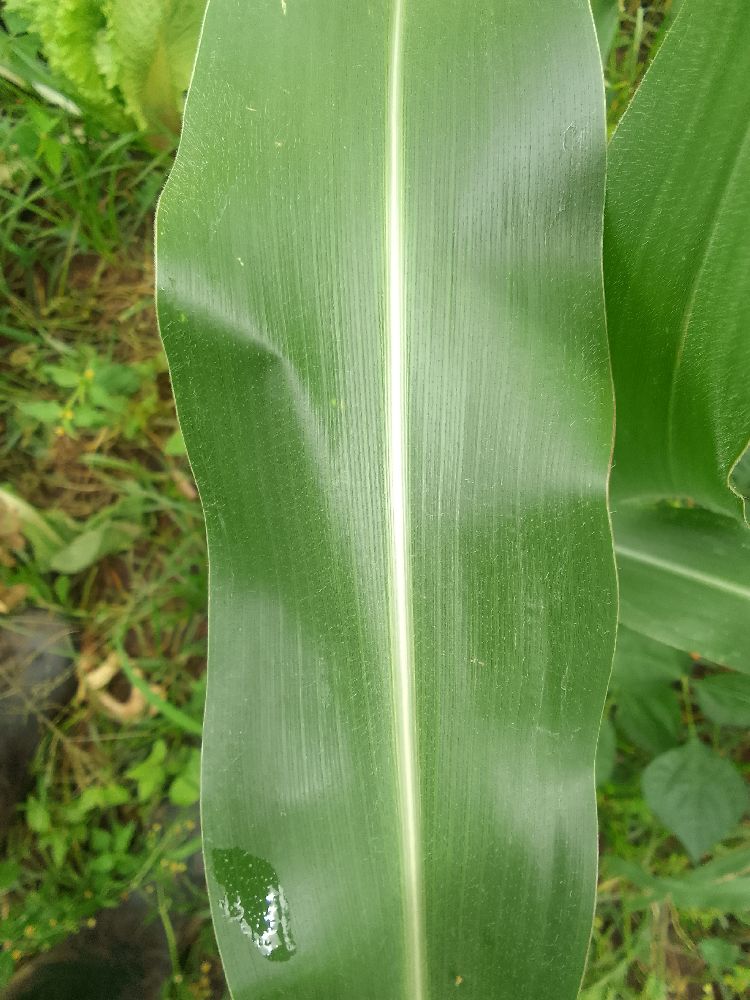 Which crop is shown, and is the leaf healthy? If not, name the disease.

maize, healthy
